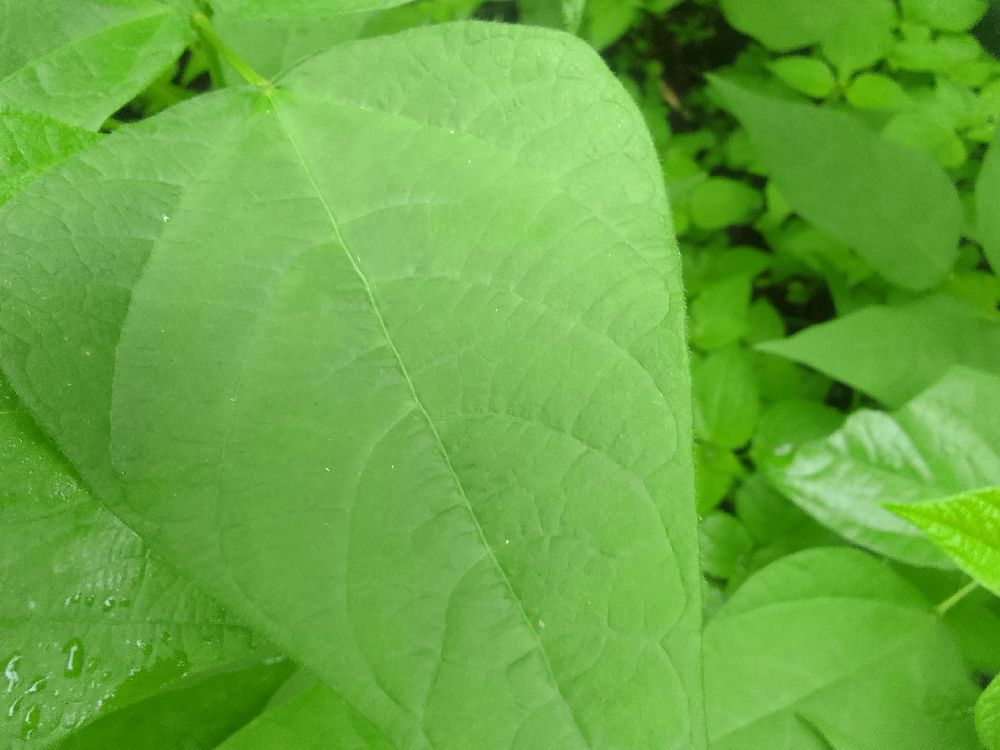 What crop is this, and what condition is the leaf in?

common bean, healthy
